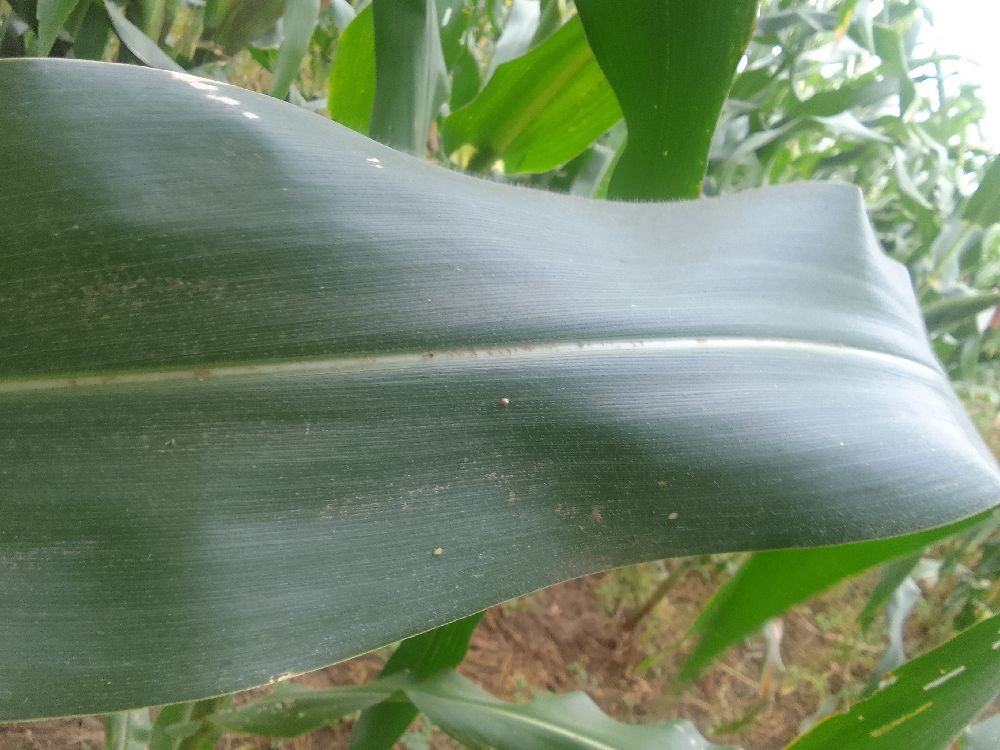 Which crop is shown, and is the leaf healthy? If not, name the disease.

maize, healthy
